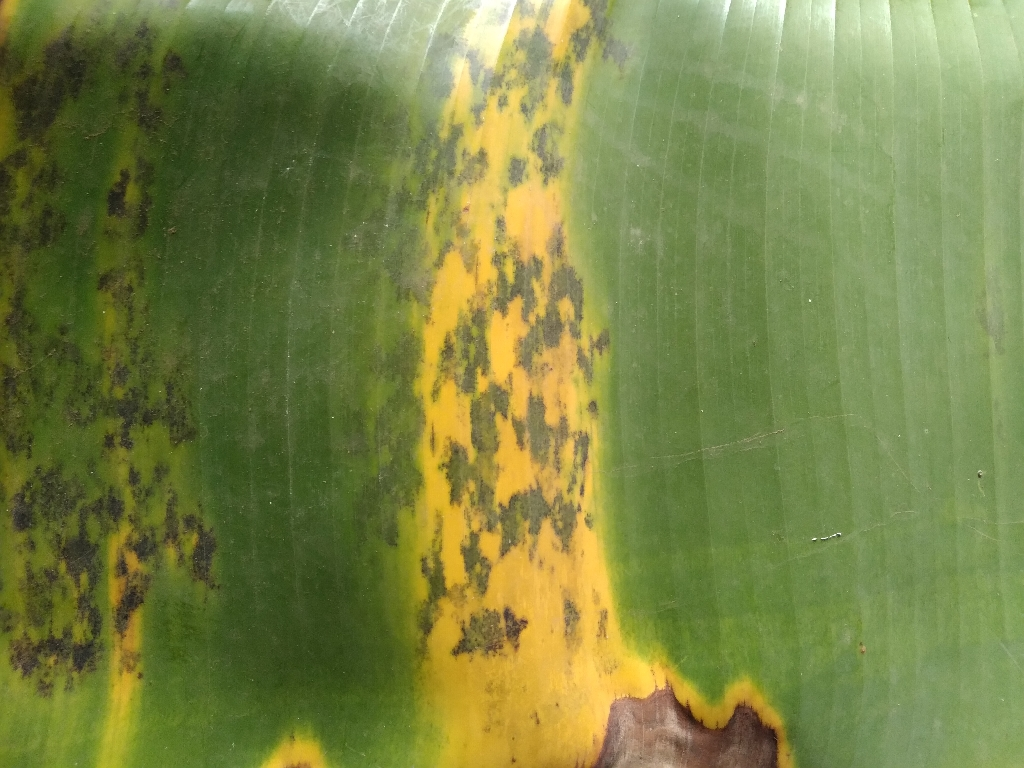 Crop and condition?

banana, black sigatoka
